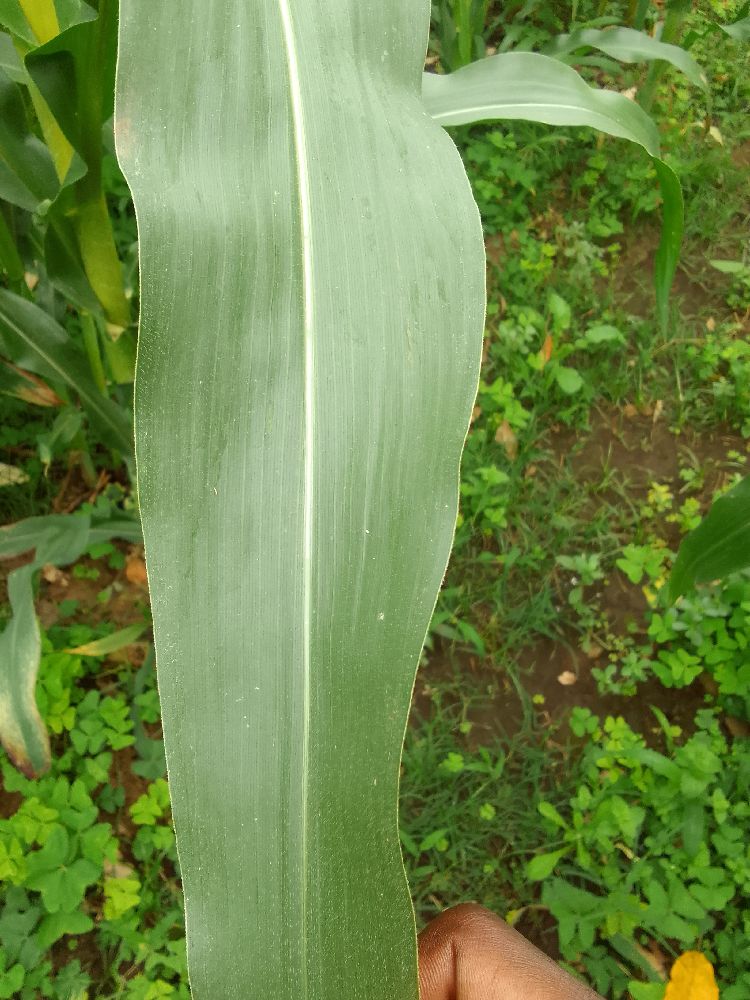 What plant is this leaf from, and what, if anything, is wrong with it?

maize, healthy
